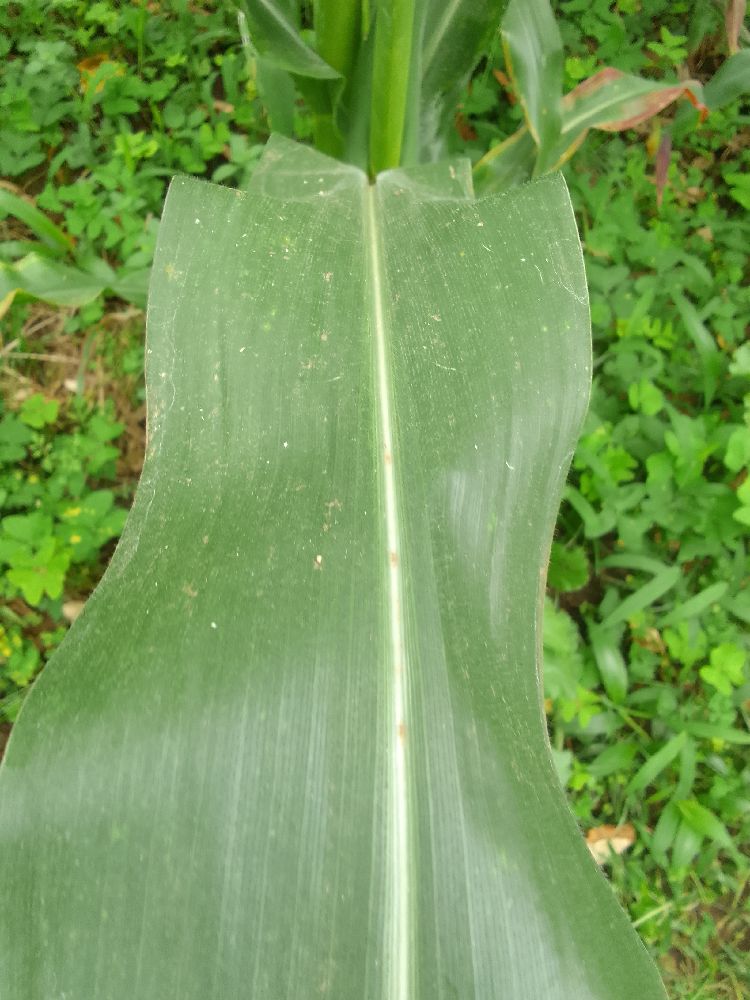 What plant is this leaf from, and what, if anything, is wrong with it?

maize, healthy
